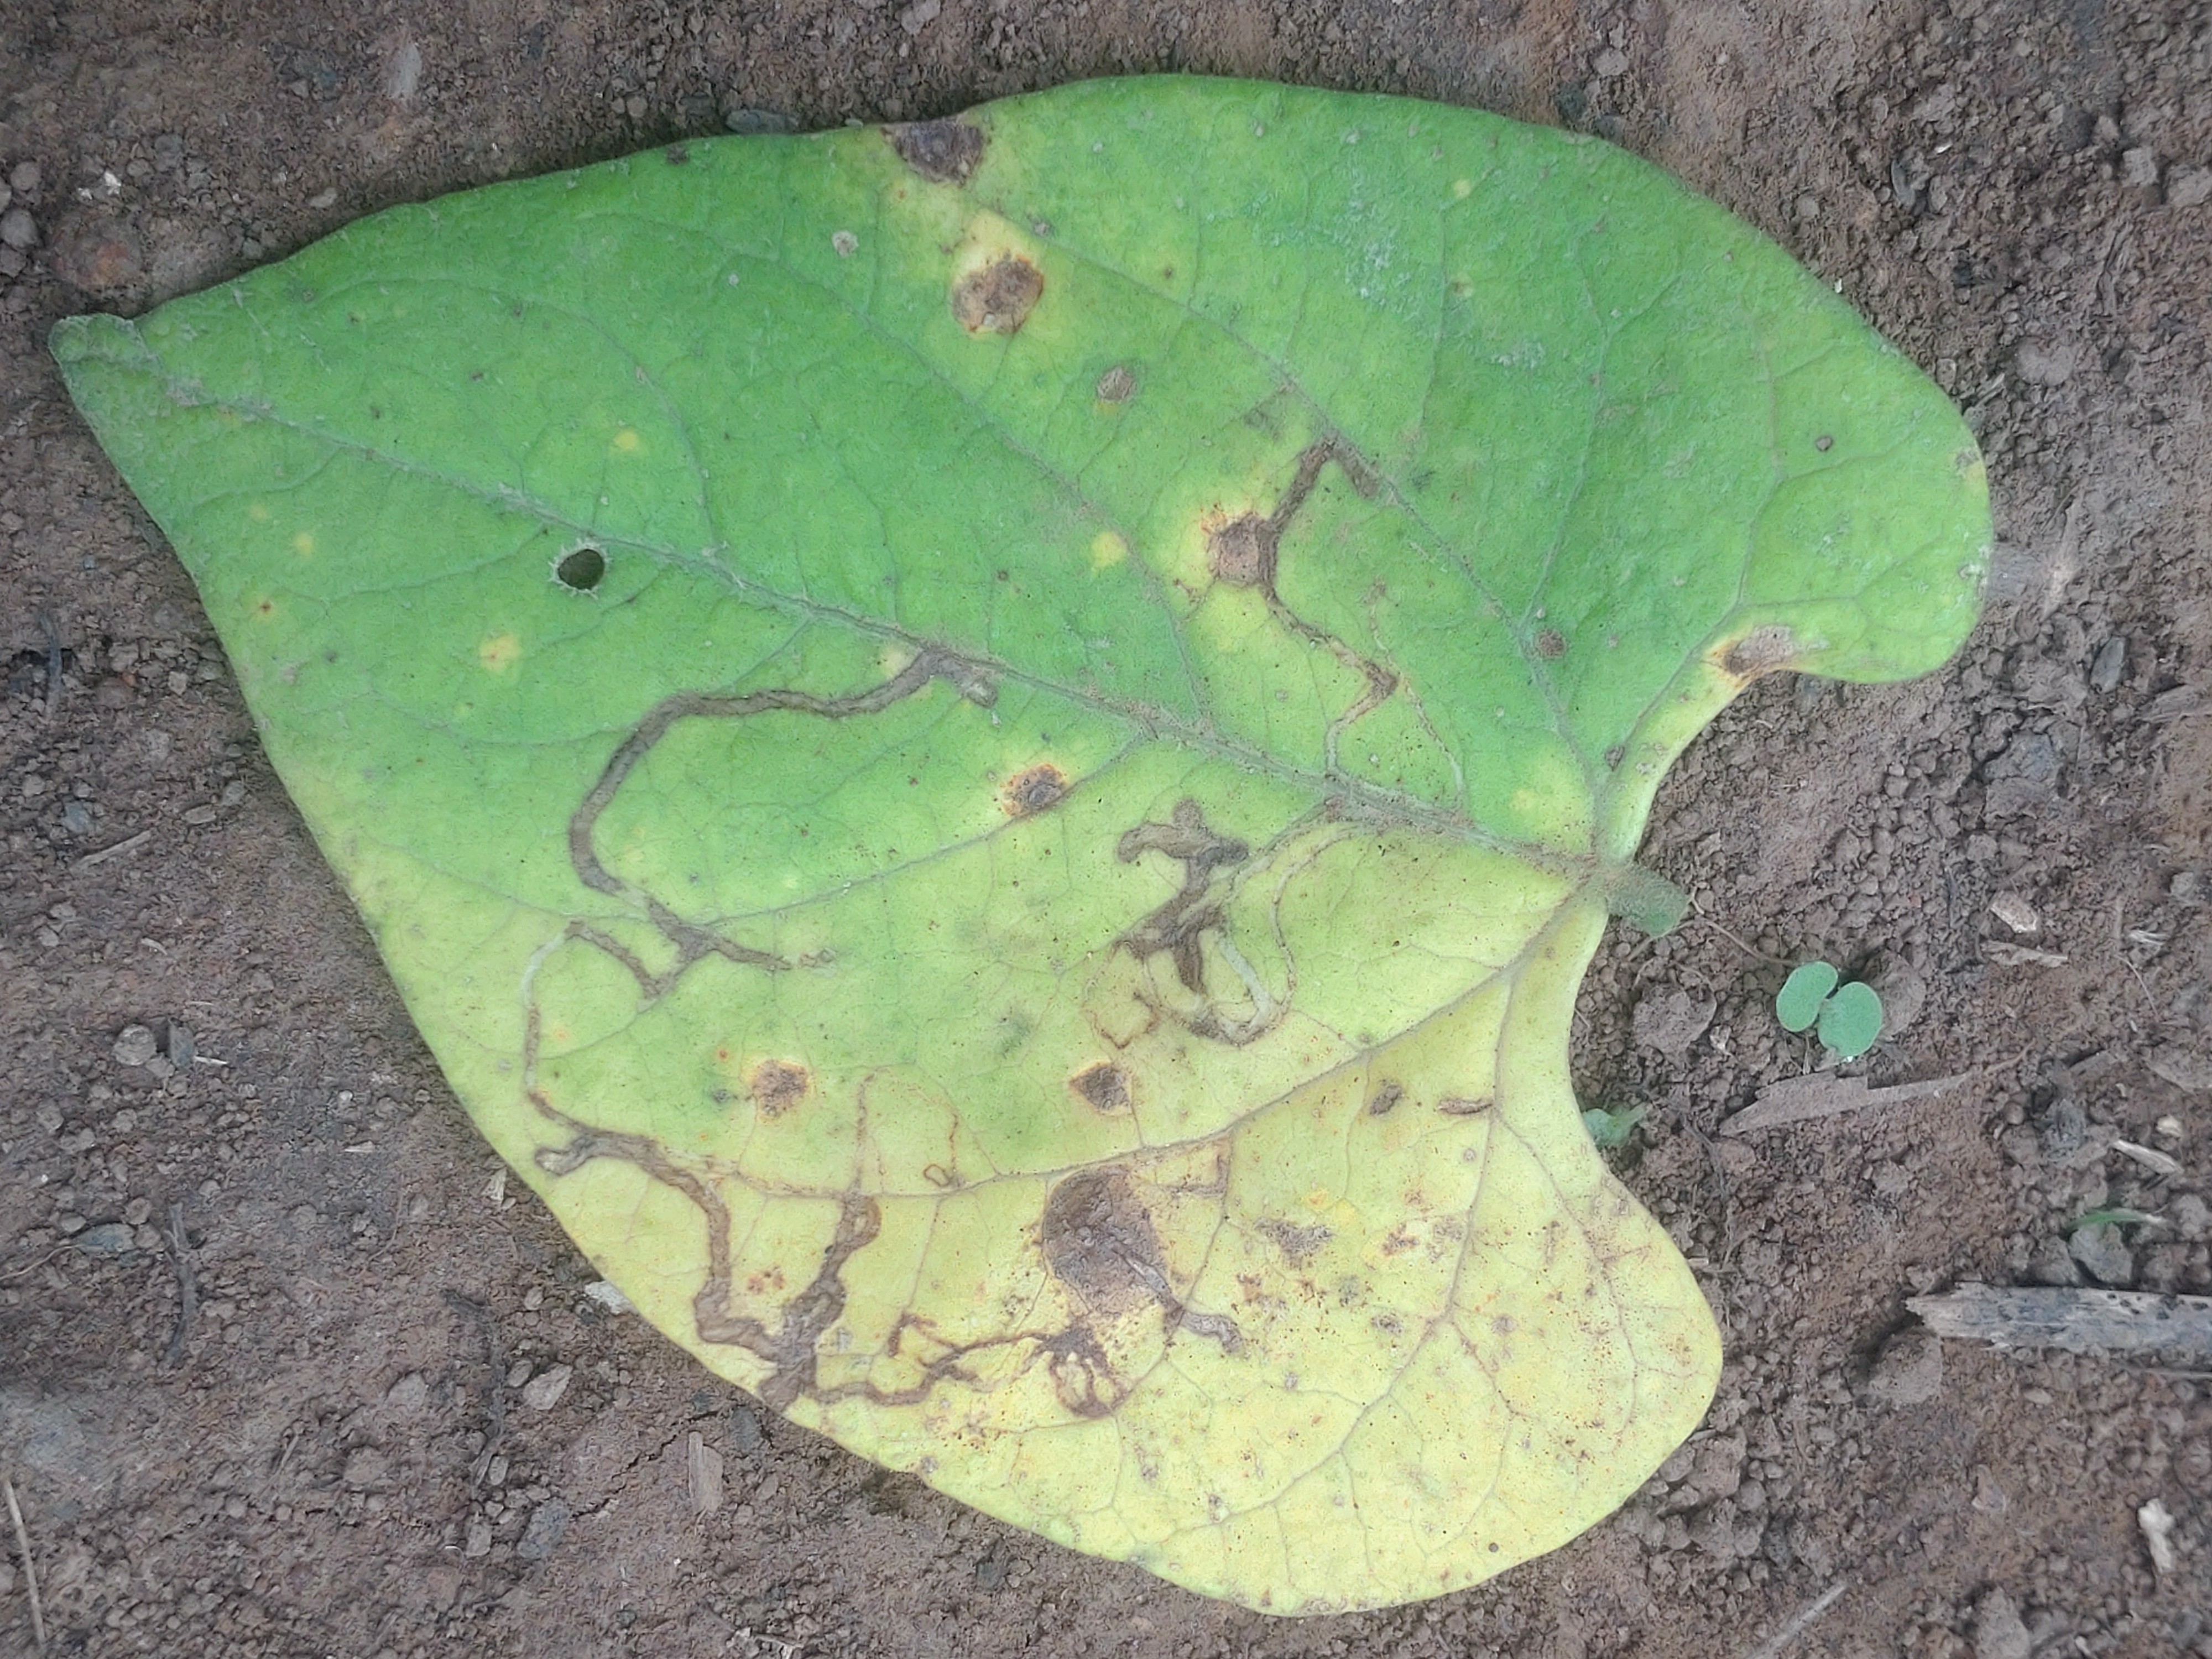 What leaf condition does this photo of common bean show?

anthracnose
